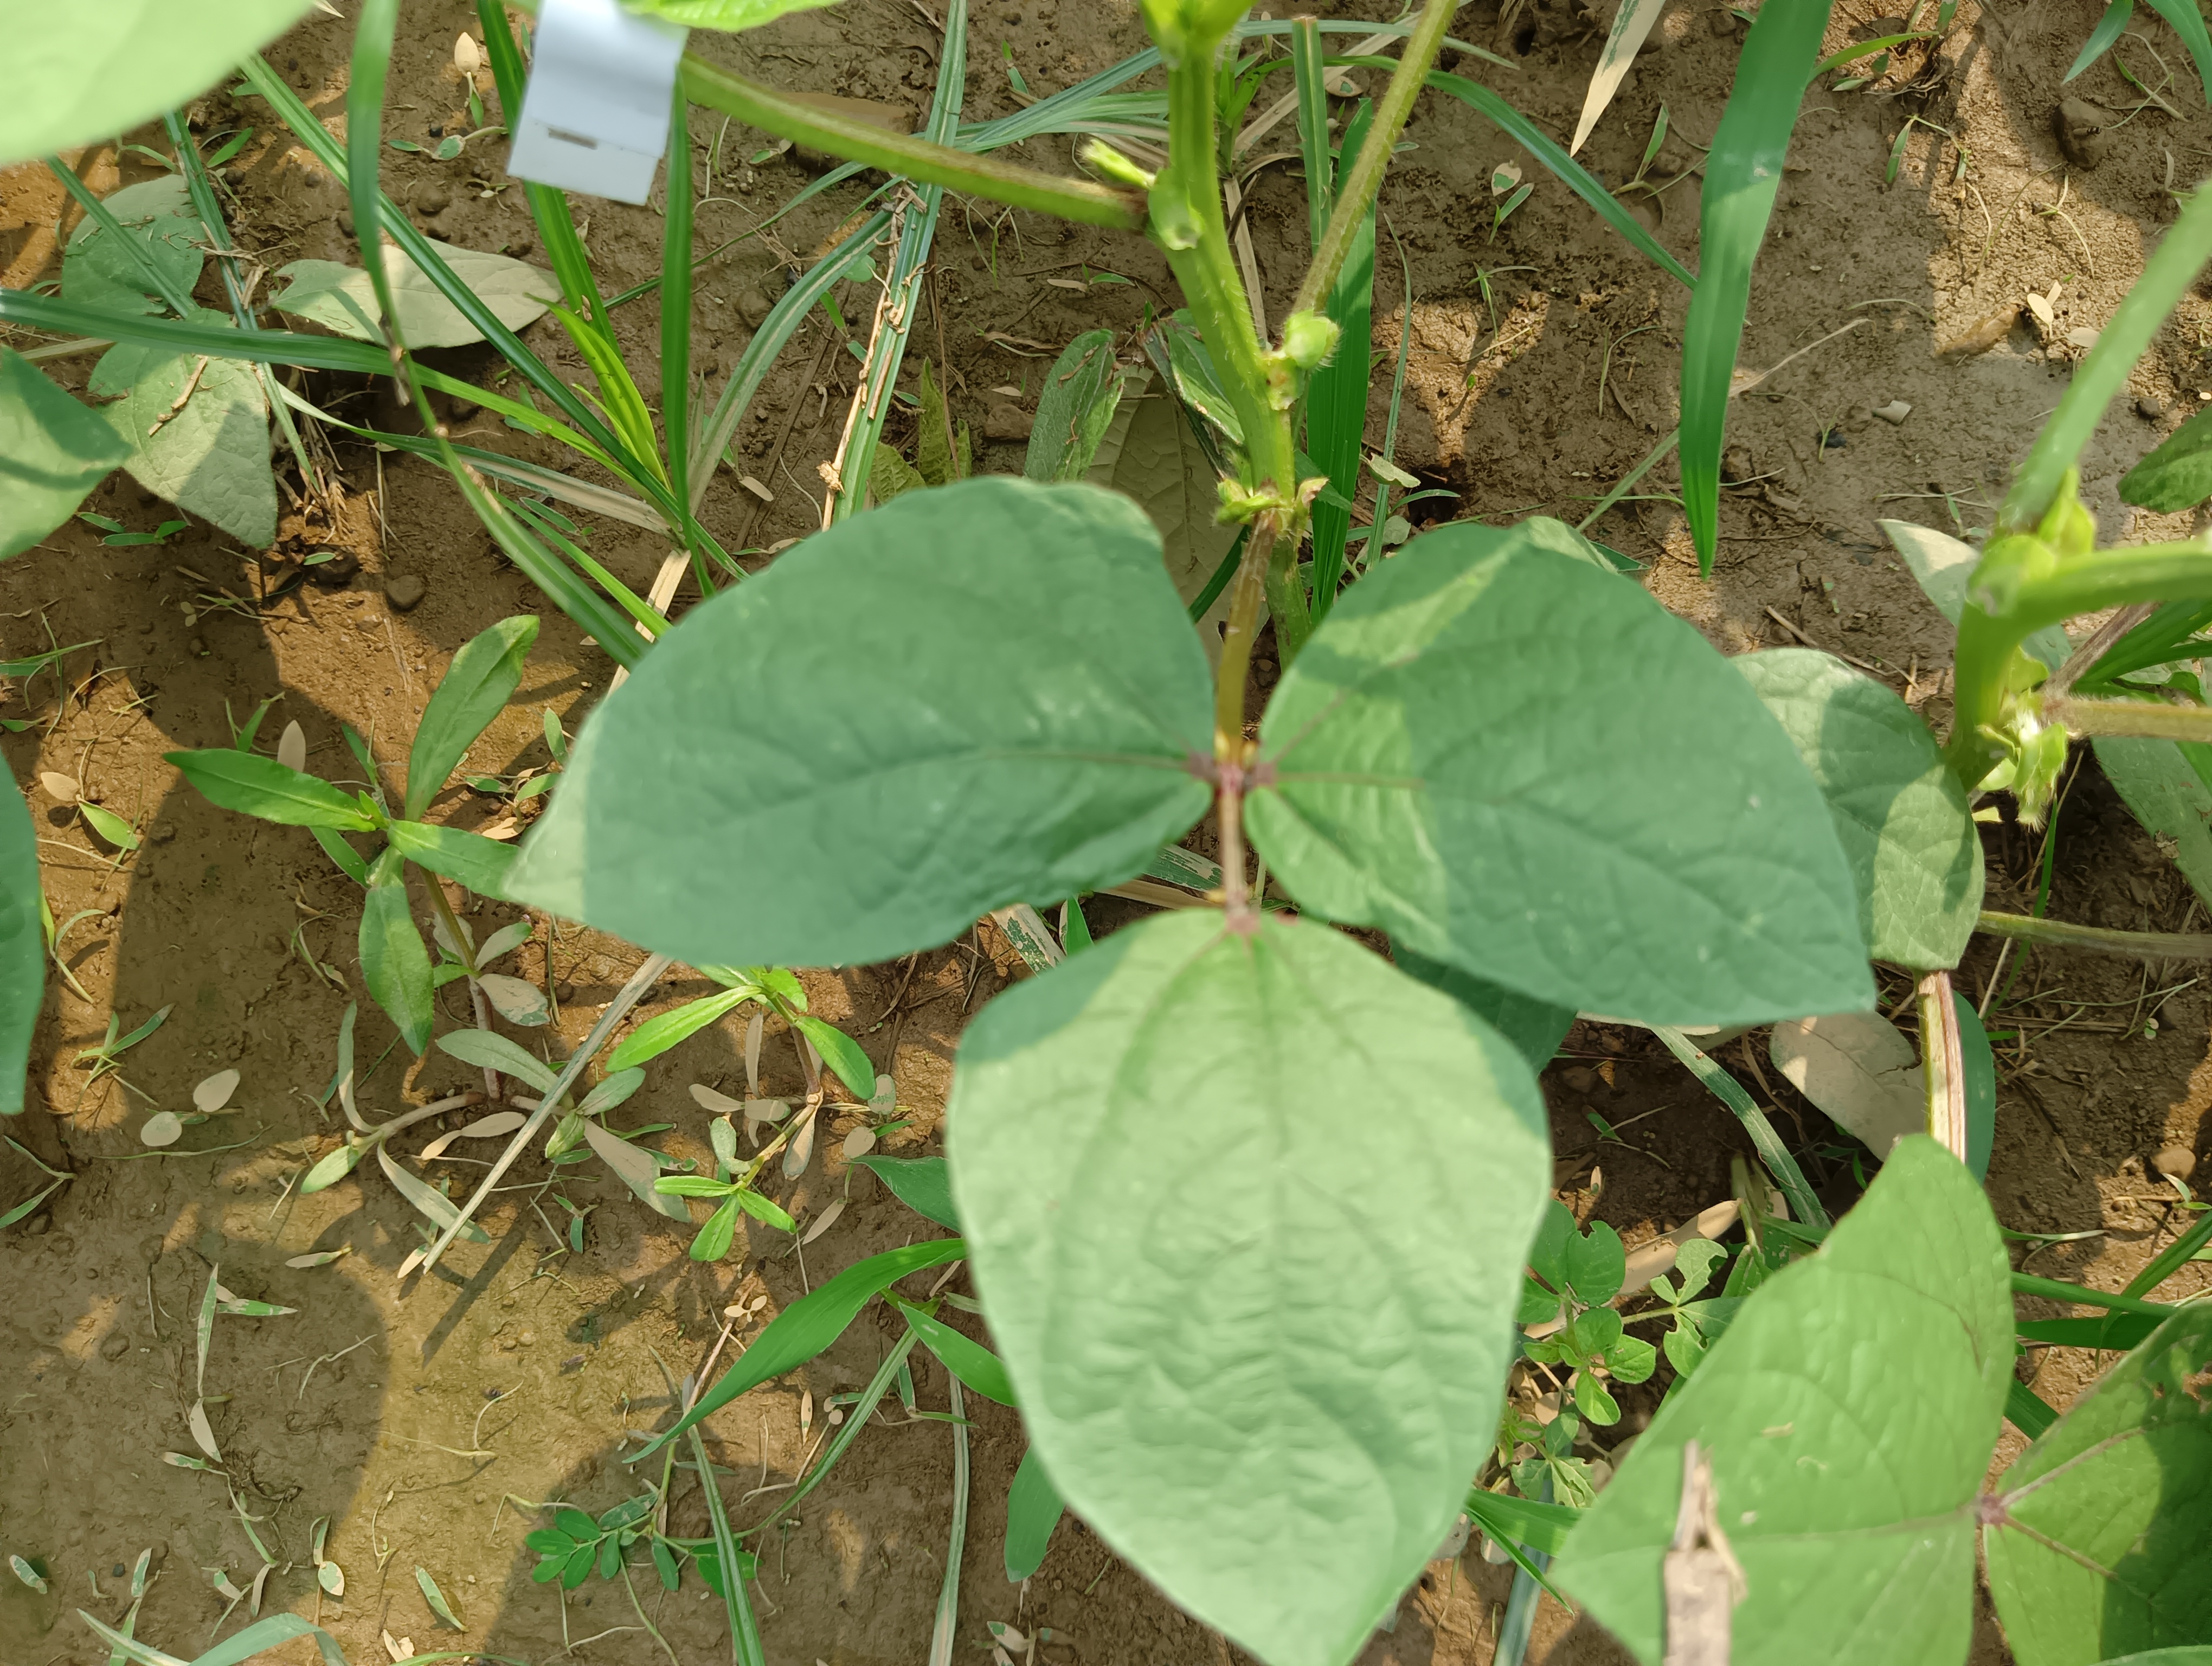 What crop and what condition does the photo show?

mungbean, healthy
